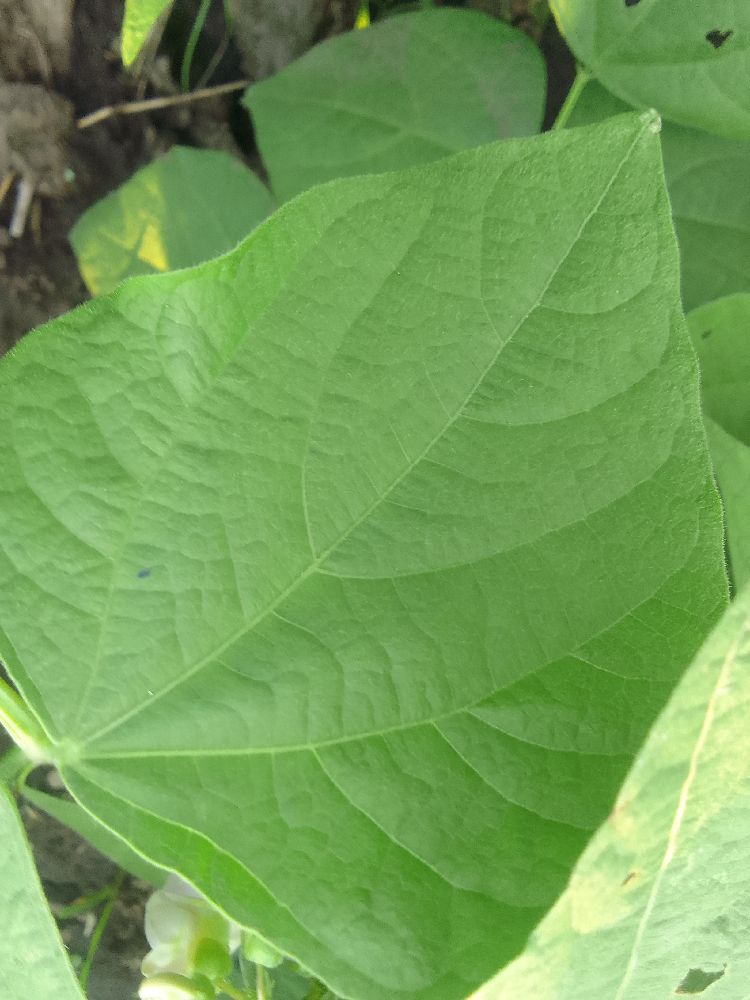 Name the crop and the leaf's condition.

common bean, healthy
